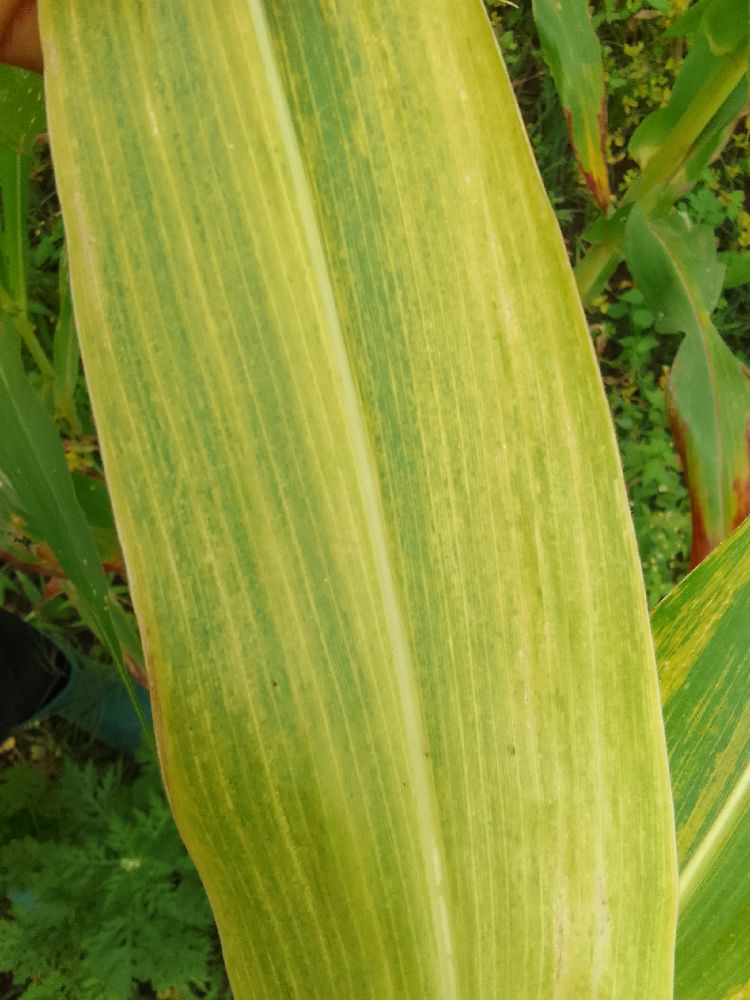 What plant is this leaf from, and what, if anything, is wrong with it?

maize, maize lethal necrosis
